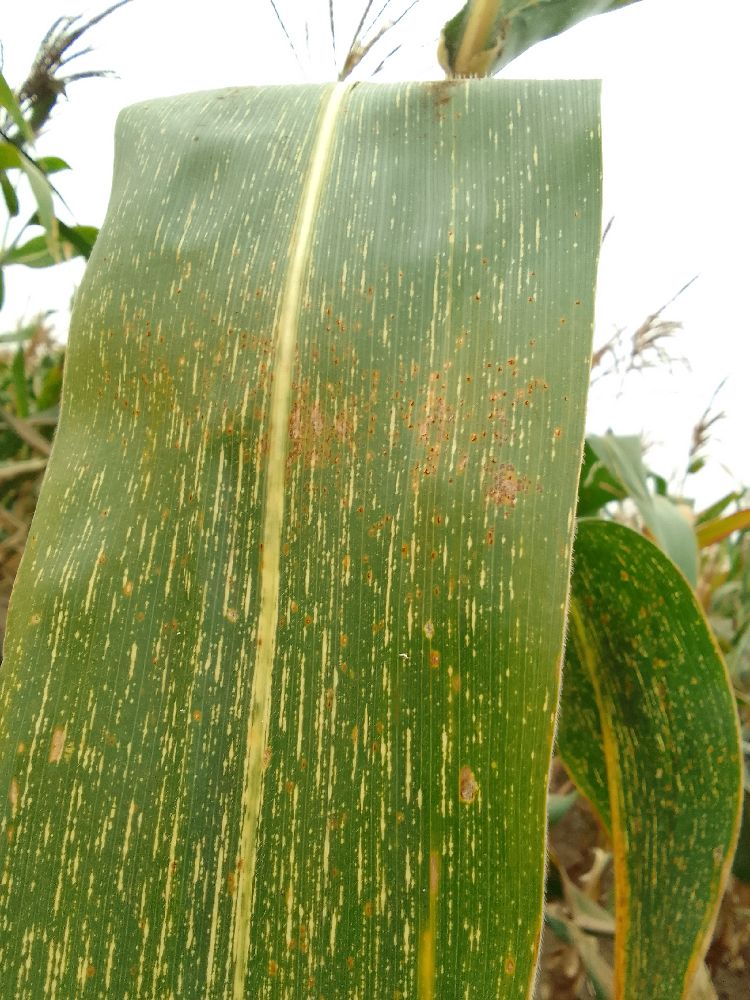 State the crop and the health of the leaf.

maize, maize streak virus
